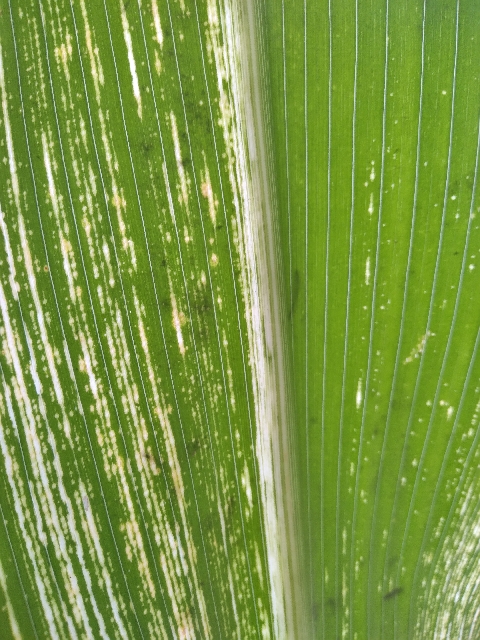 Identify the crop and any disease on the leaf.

maize, maize streak virus
